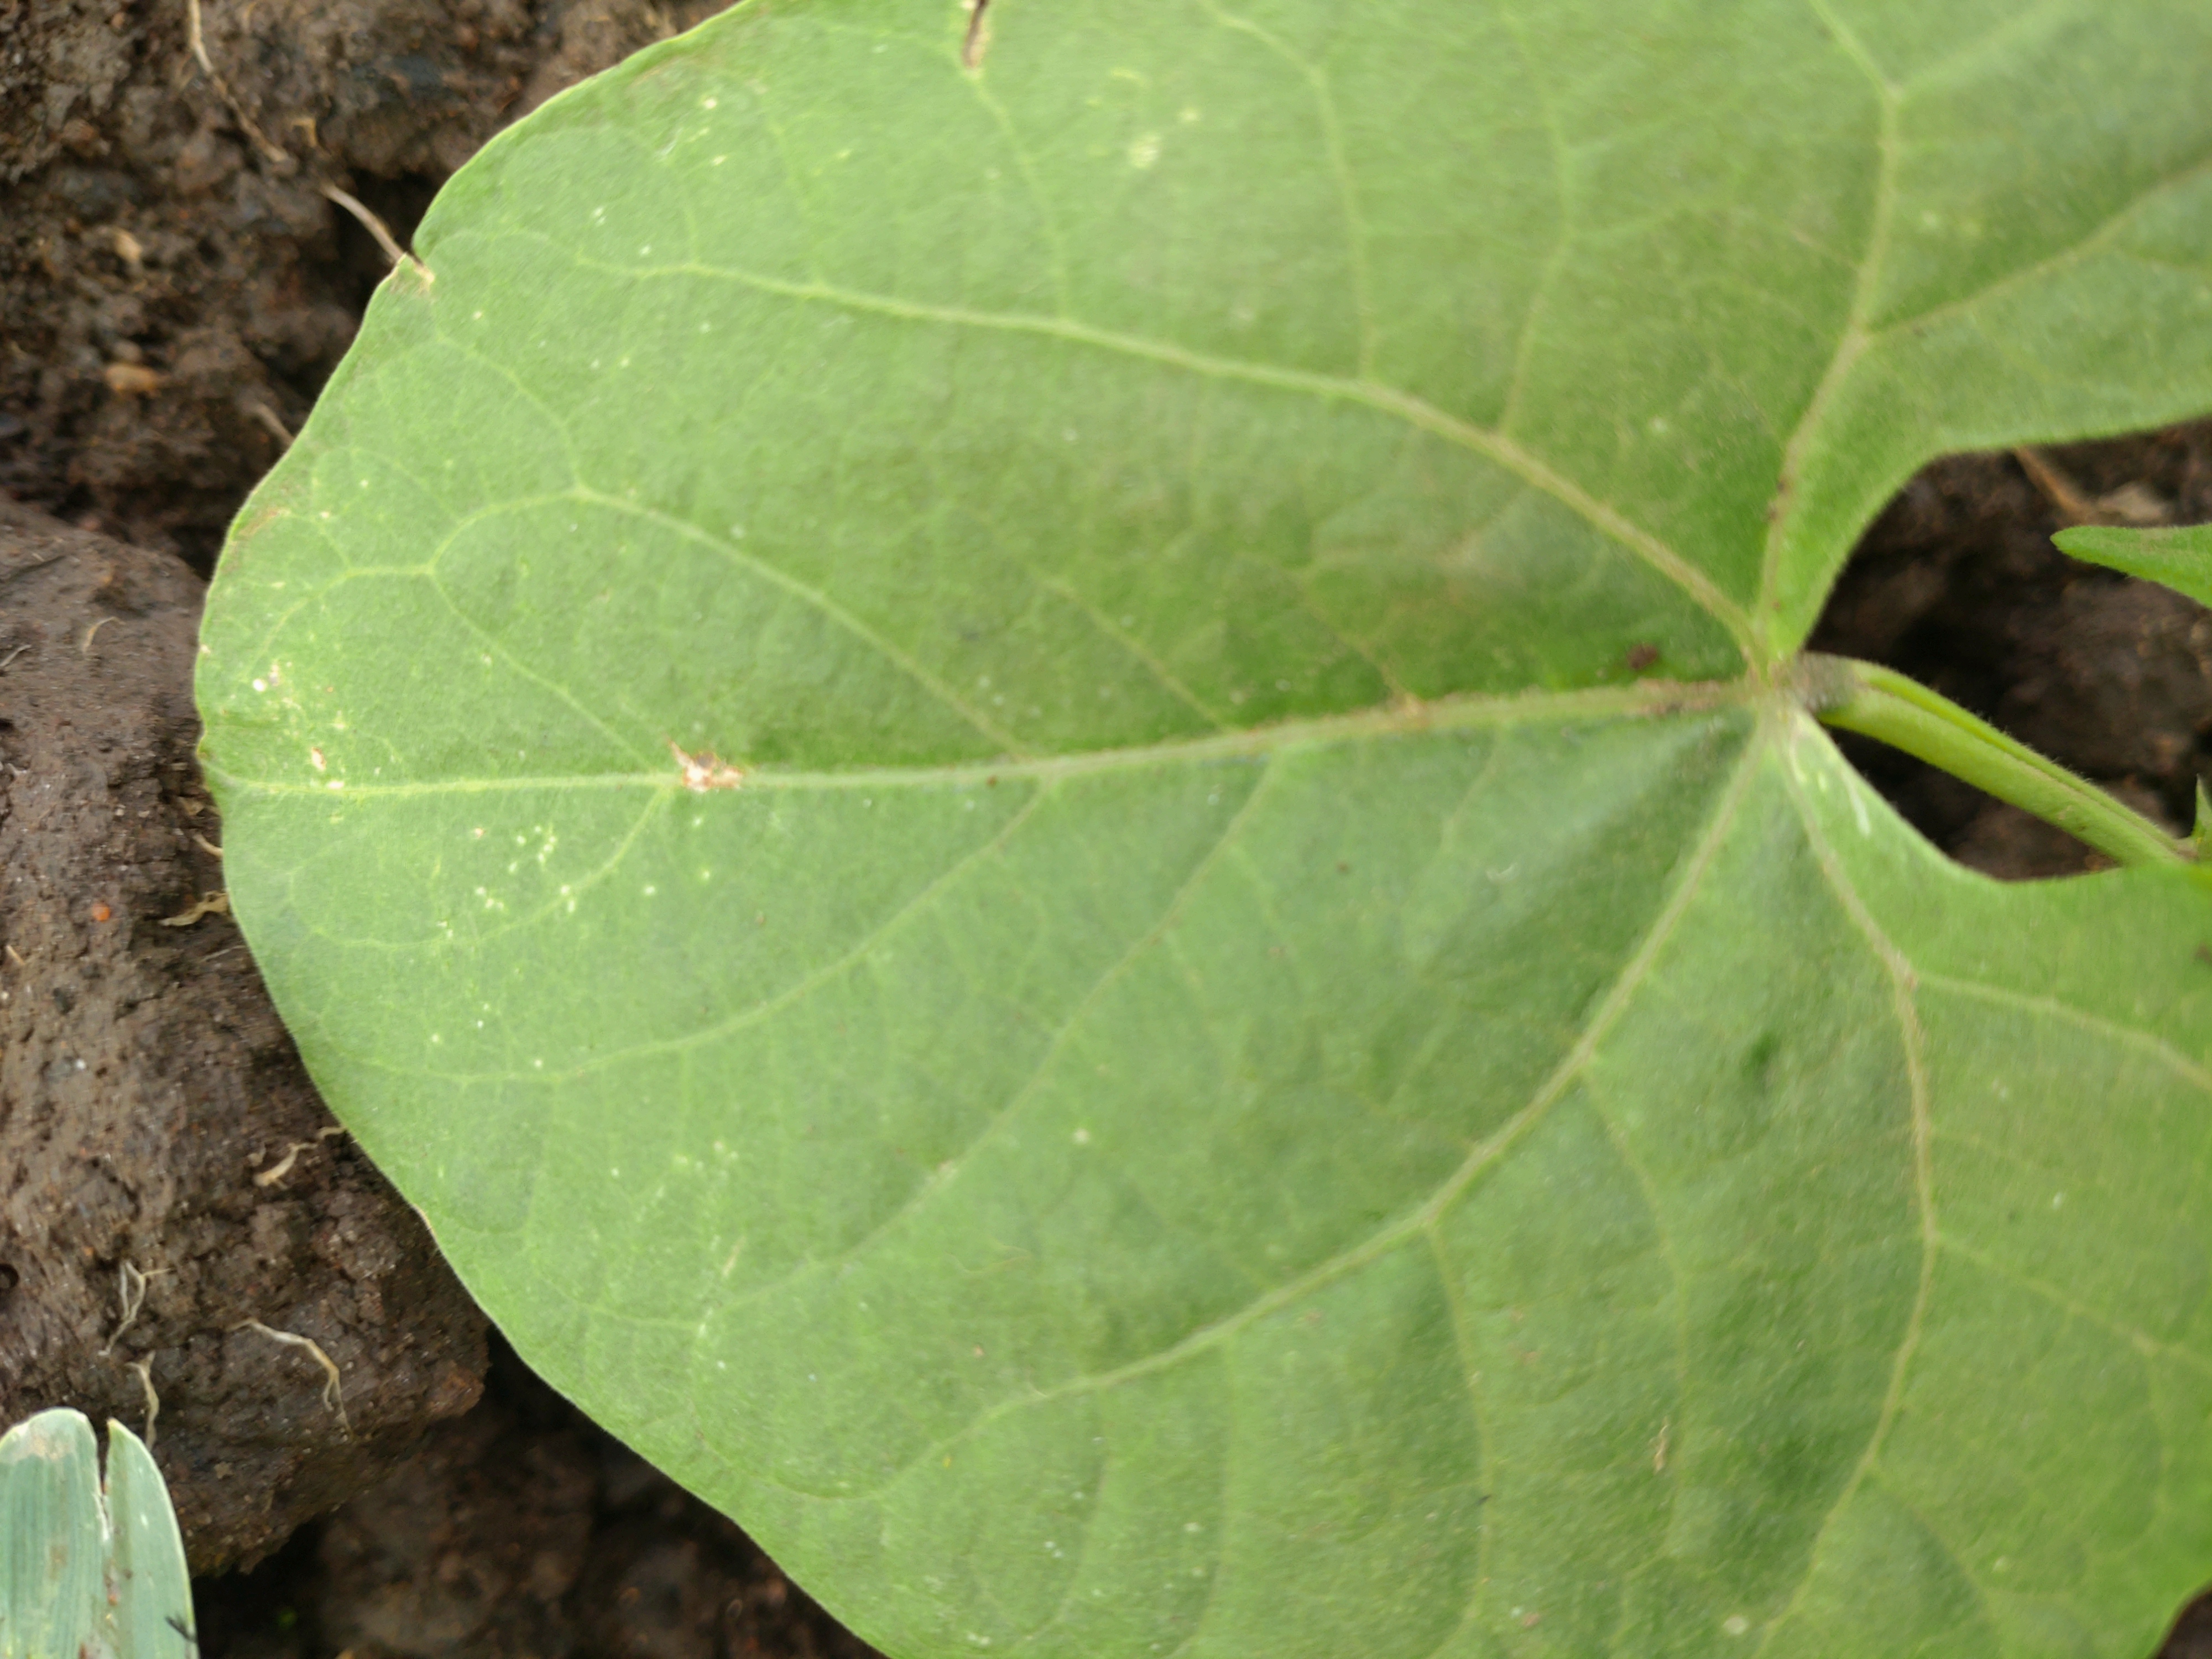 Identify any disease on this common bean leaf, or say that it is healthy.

healthy
